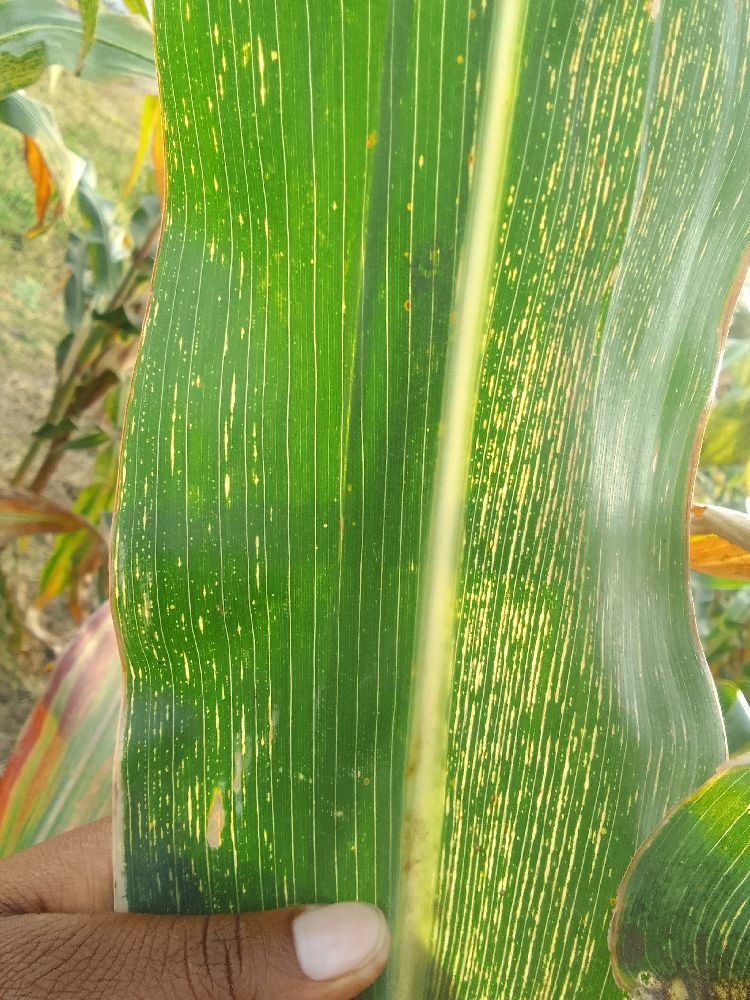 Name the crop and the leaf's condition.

maize, maize streak virus
